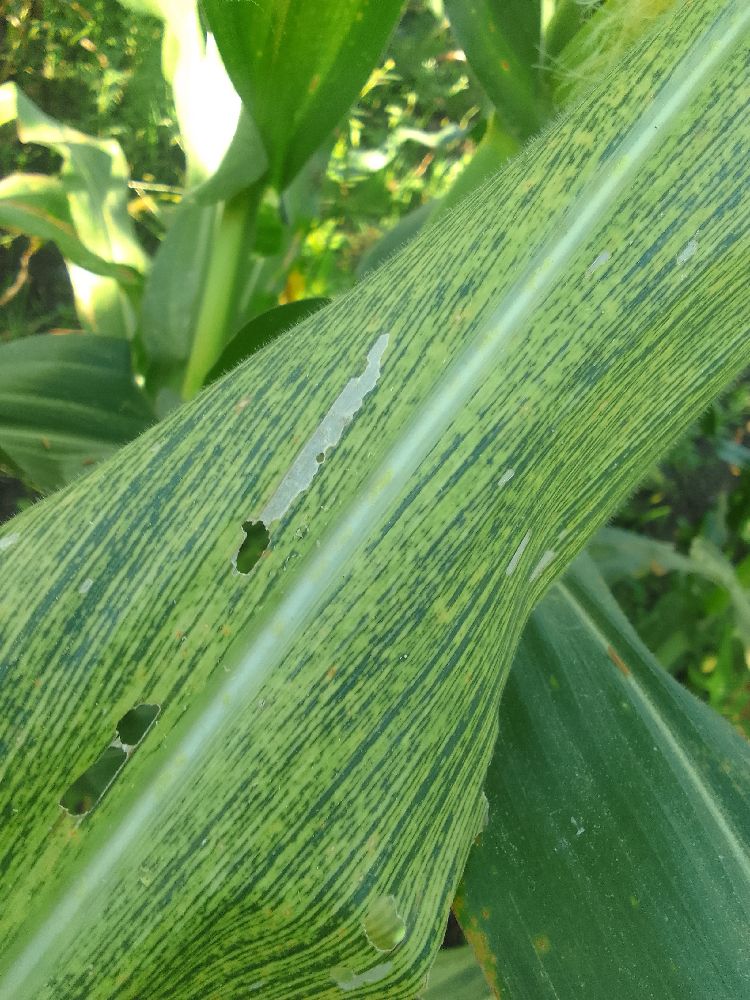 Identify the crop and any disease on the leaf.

maize, maize streak virus
